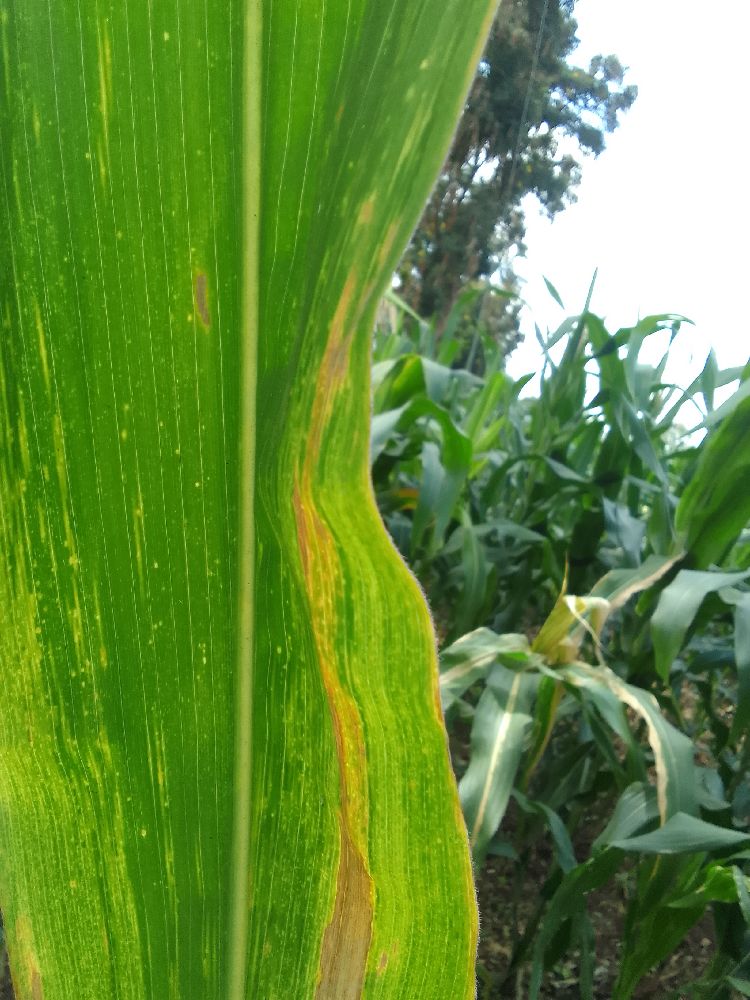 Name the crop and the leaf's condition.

maize, maize lethal necrosis
